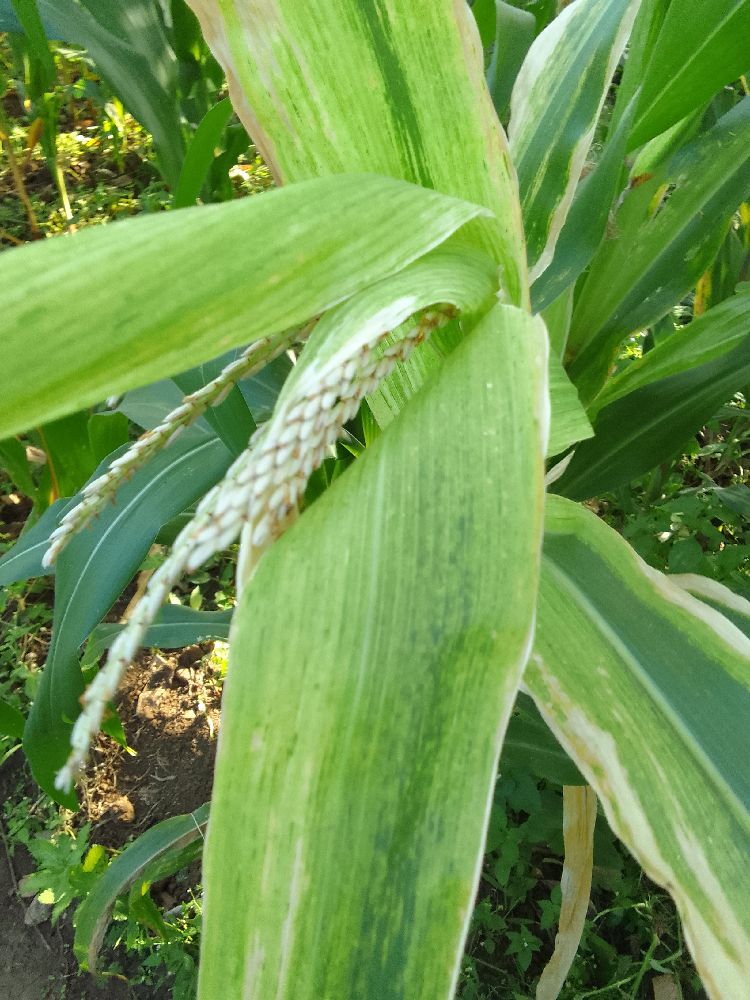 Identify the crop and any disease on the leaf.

maize, maize lethal necrosis
